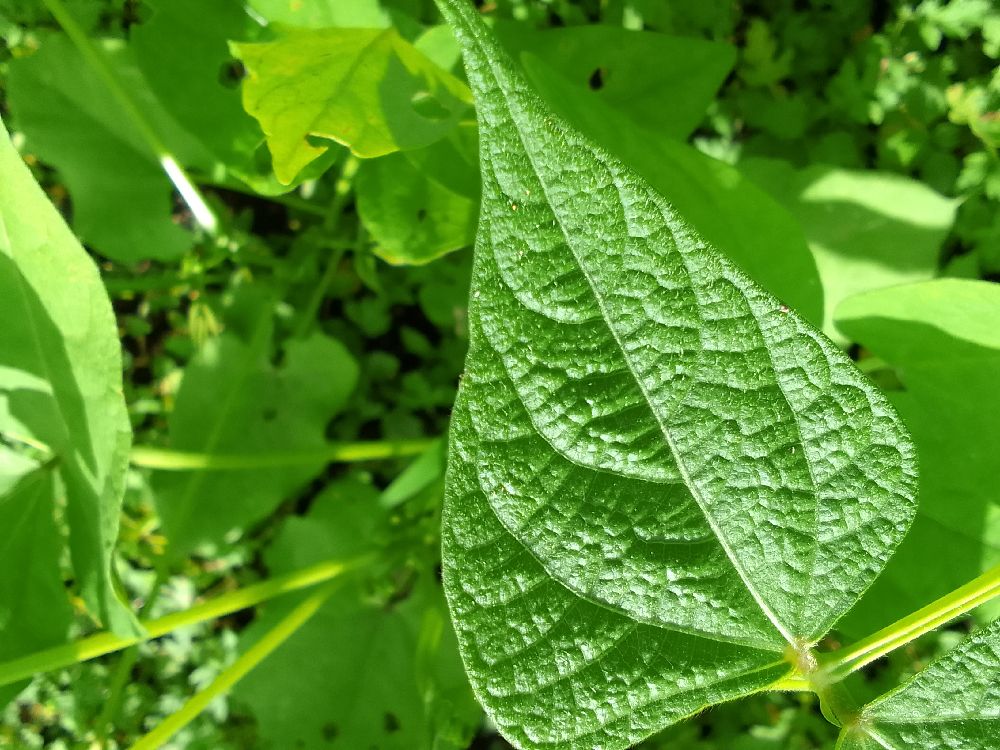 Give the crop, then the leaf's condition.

common bean, healthy
